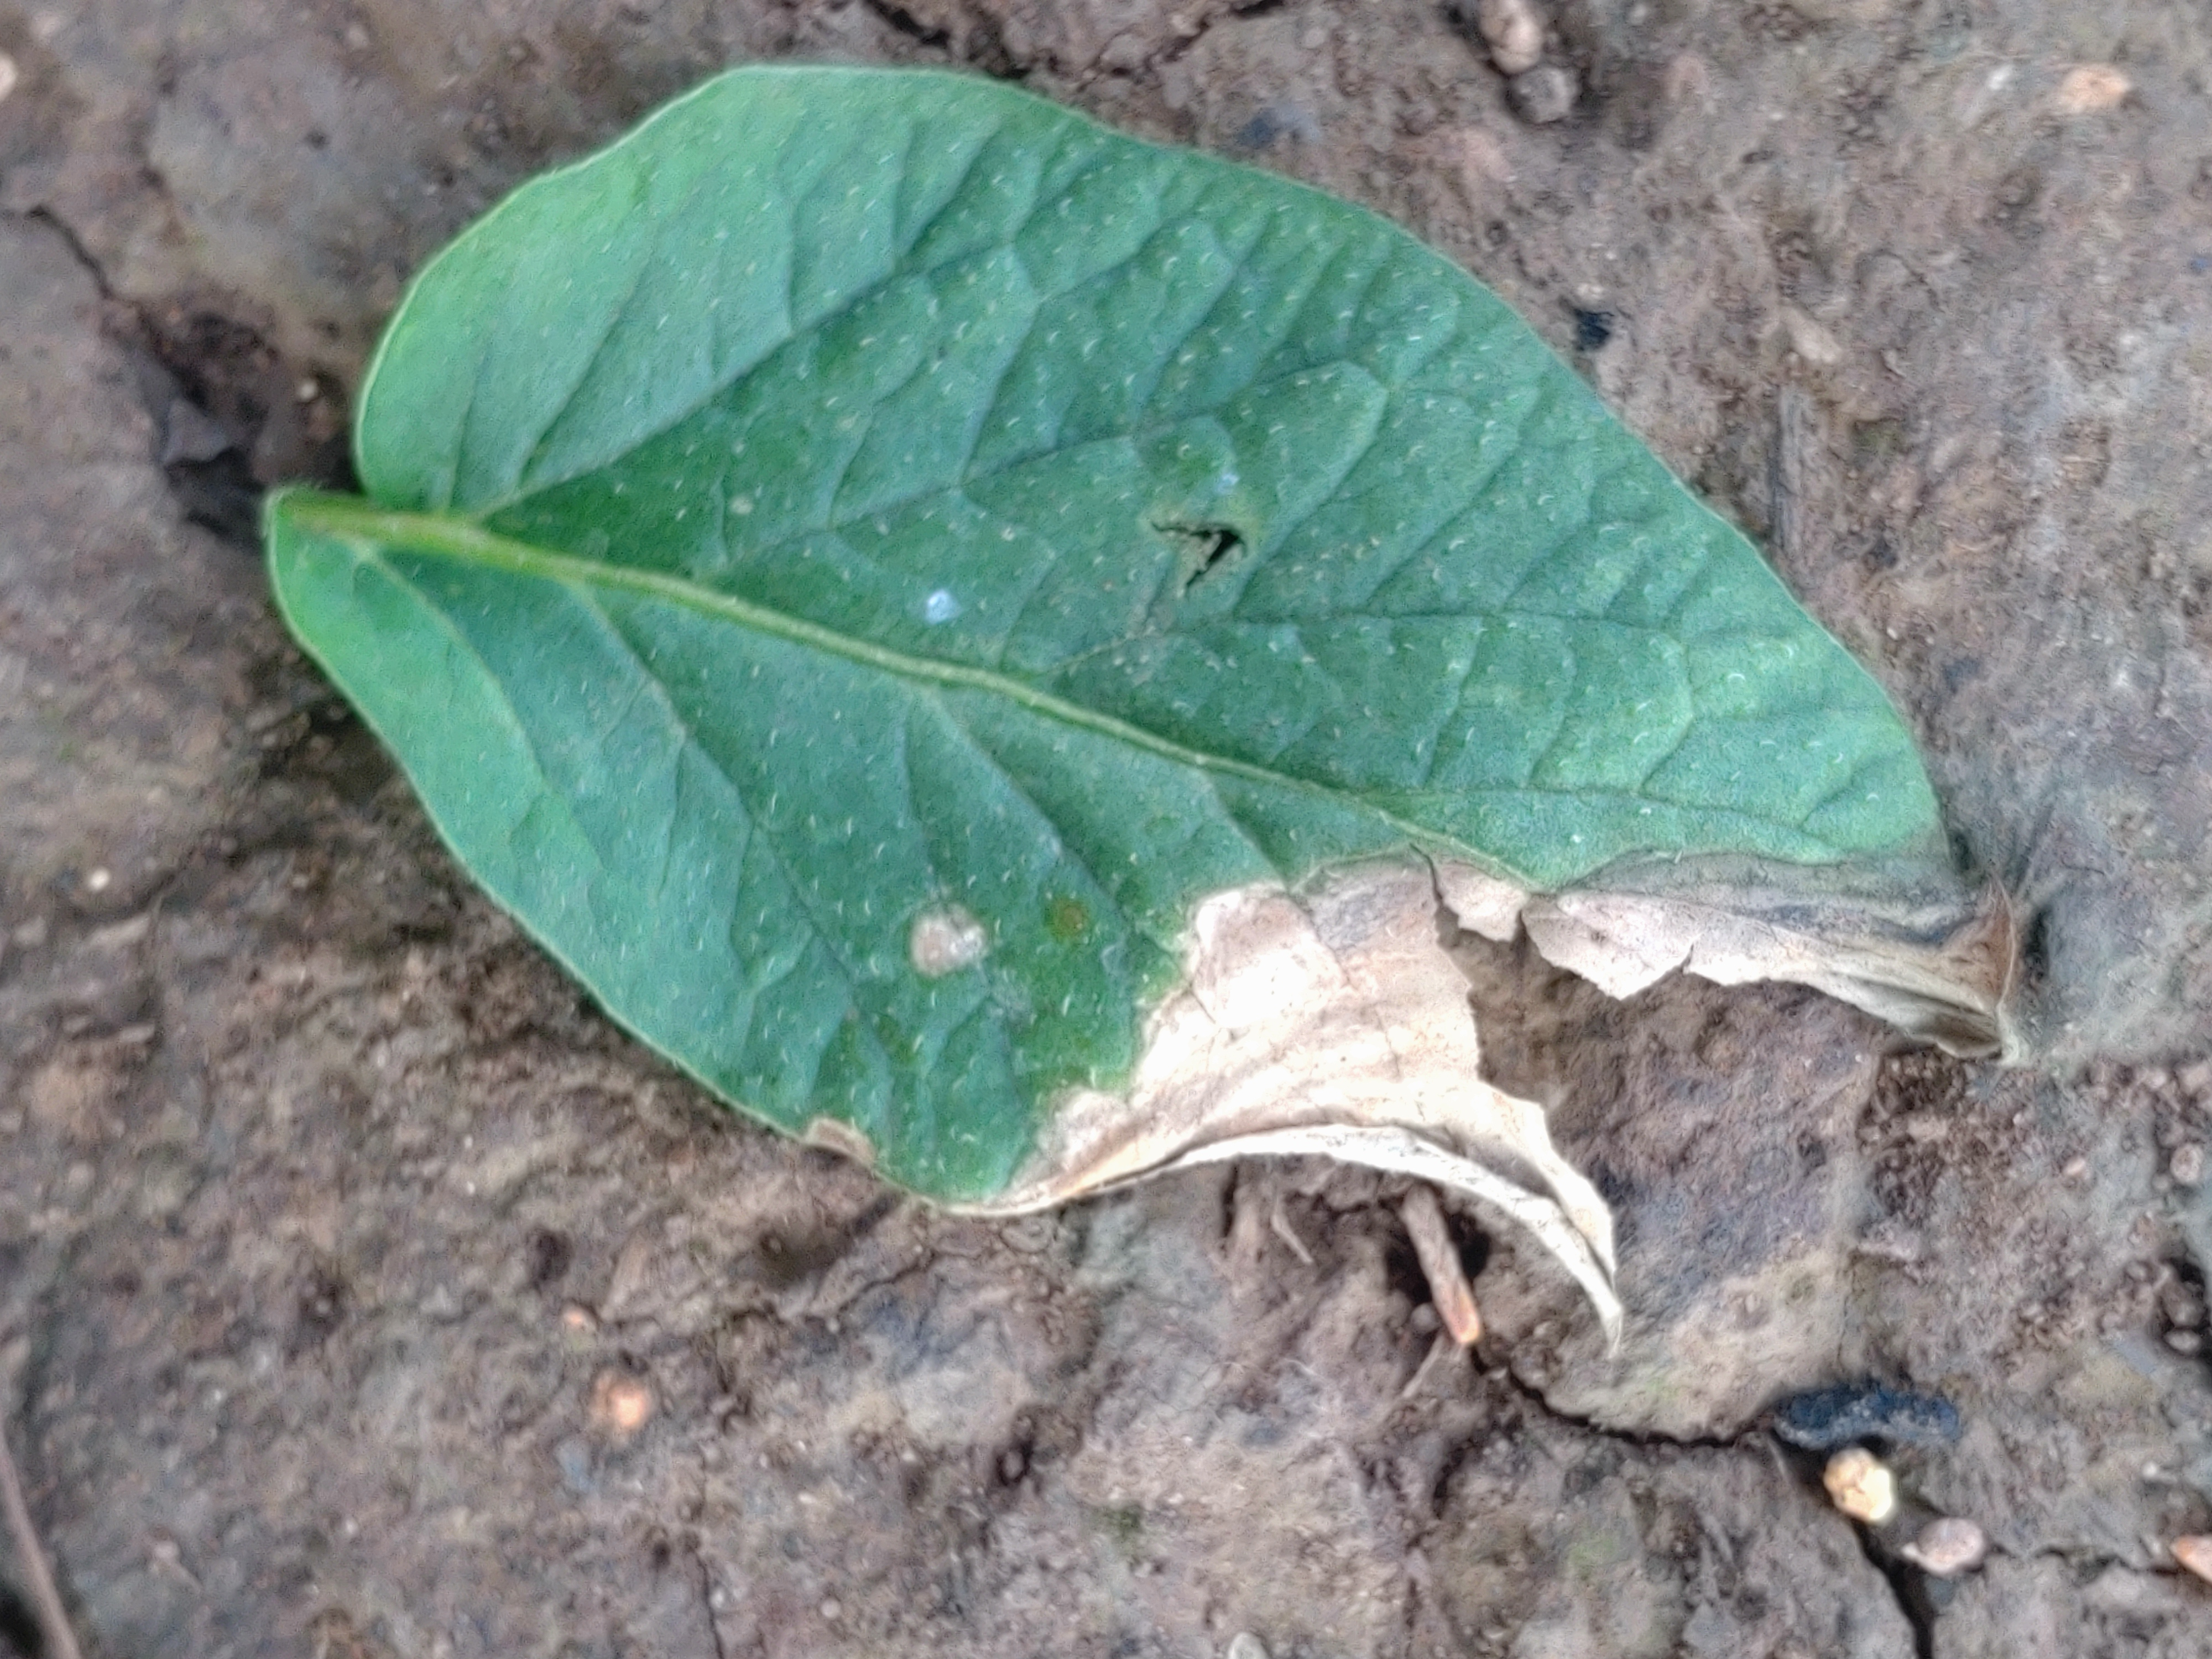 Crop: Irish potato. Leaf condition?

early blight
